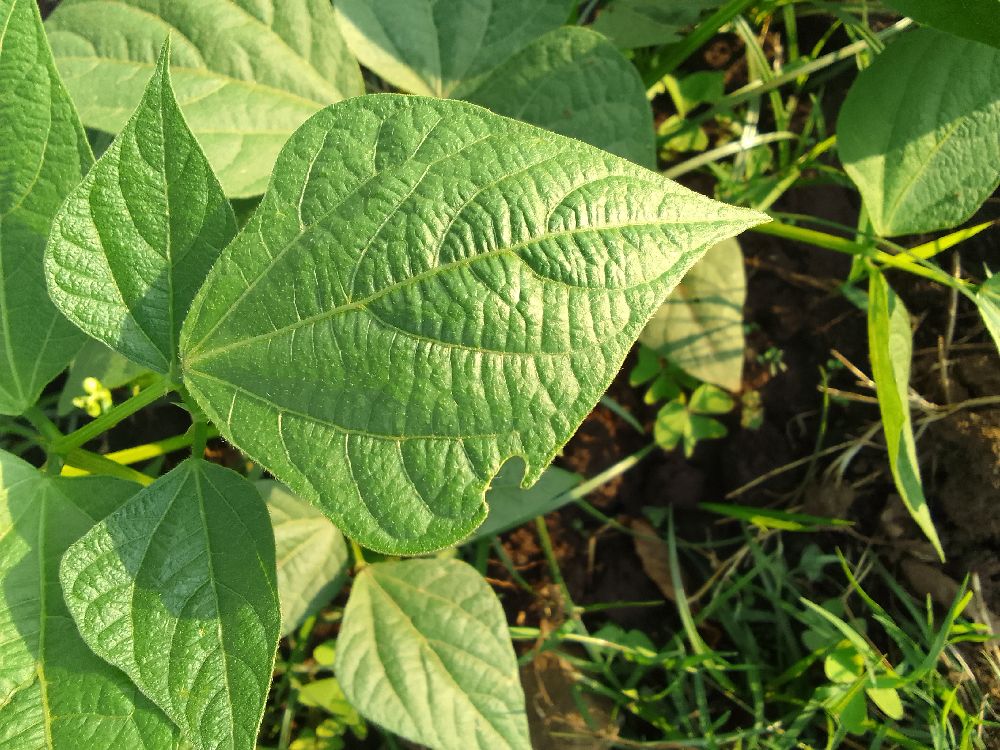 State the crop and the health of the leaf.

common bean, healthy
